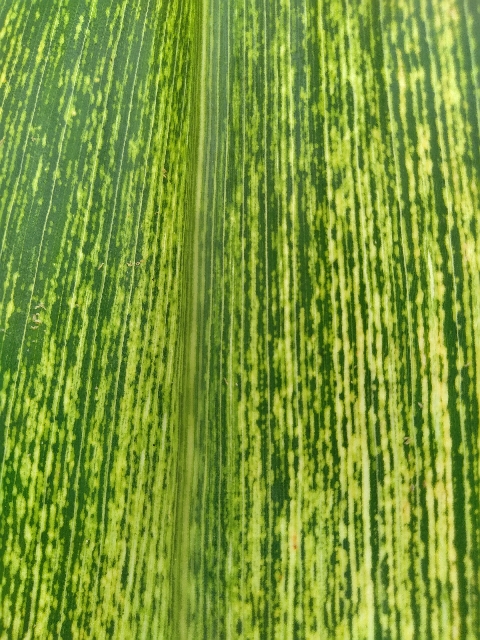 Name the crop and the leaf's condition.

maize, maize streak virus
